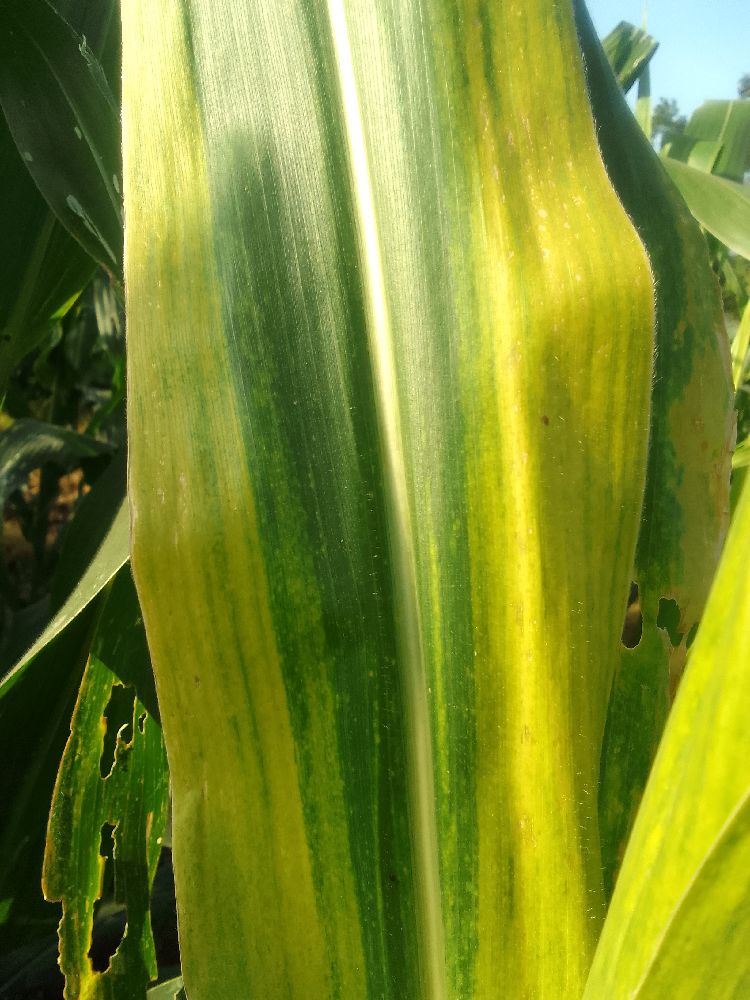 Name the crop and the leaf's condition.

maize, maize lethal necrosis
